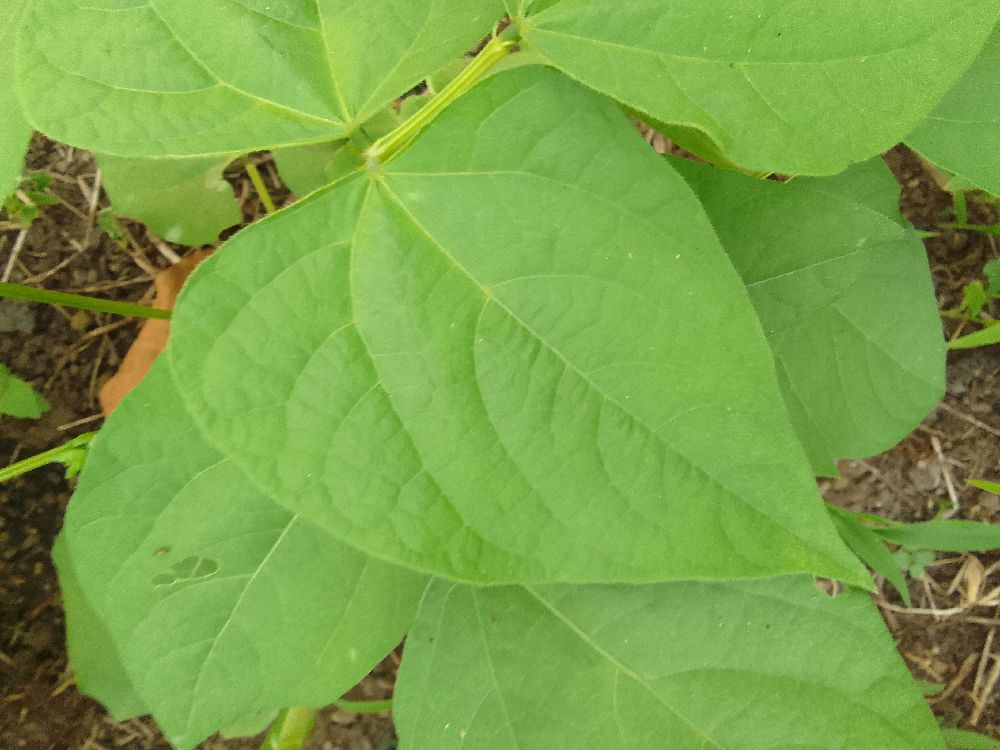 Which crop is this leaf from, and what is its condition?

common bean, healthy
